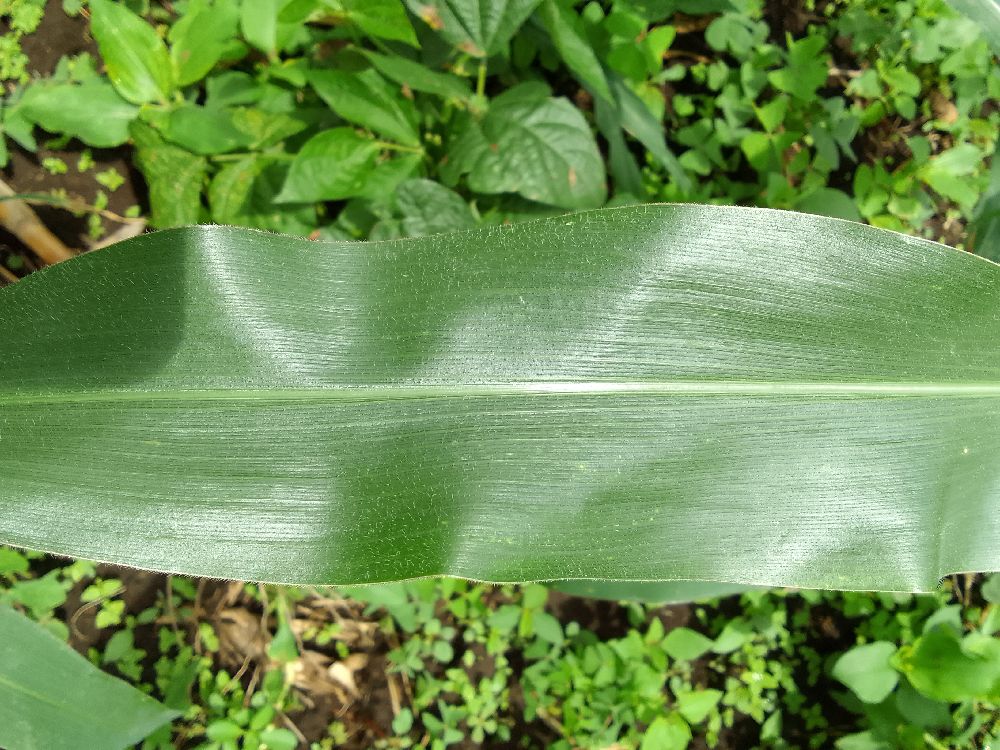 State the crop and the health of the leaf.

maize, healthy
